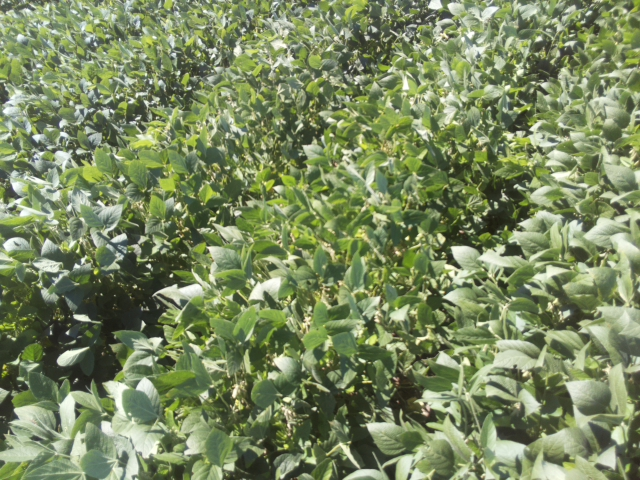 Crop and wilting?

soybean, slight leaflet or petiole turgor loss in upper canopy
